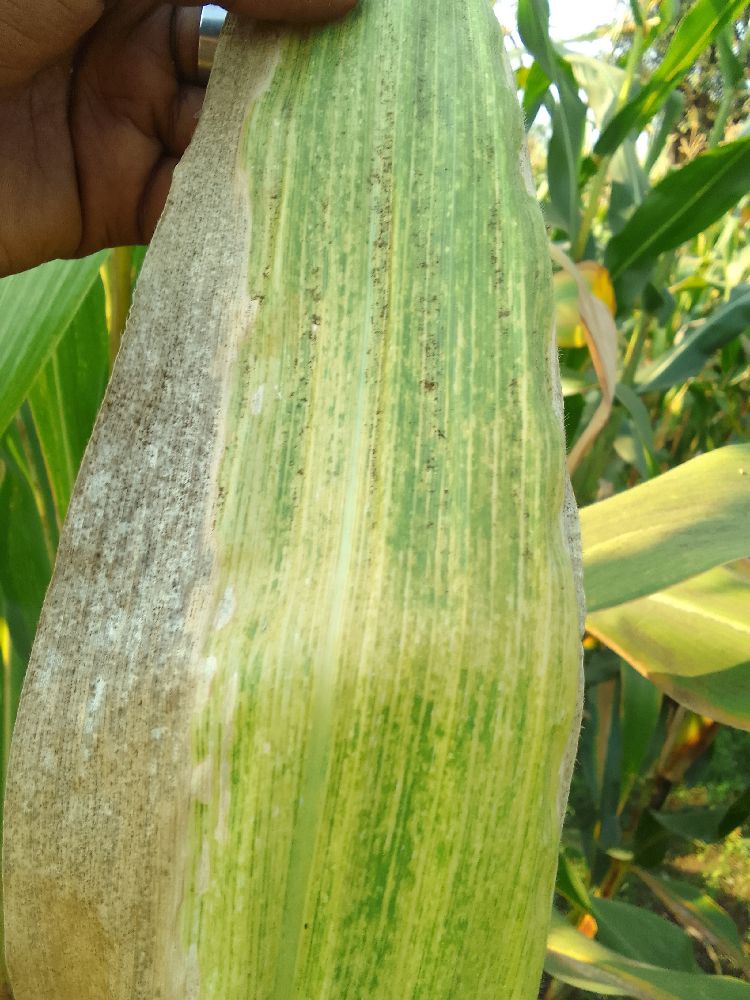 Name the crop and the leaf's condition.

maize, maize lethal necrosis
